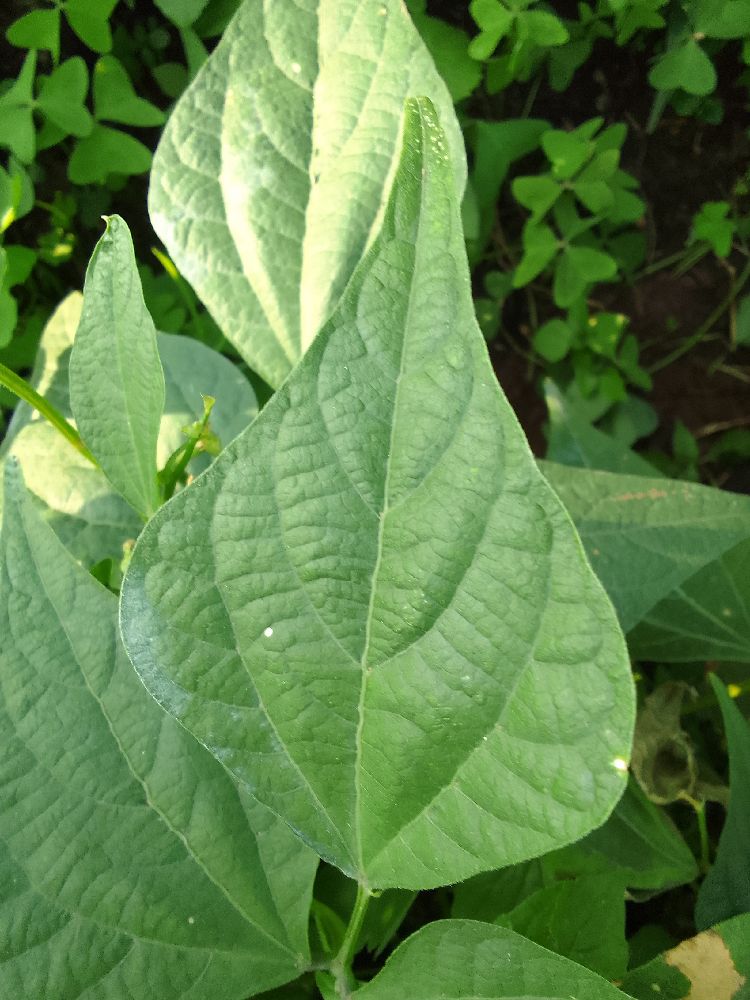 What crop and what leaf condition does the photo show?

common bean, healthy
